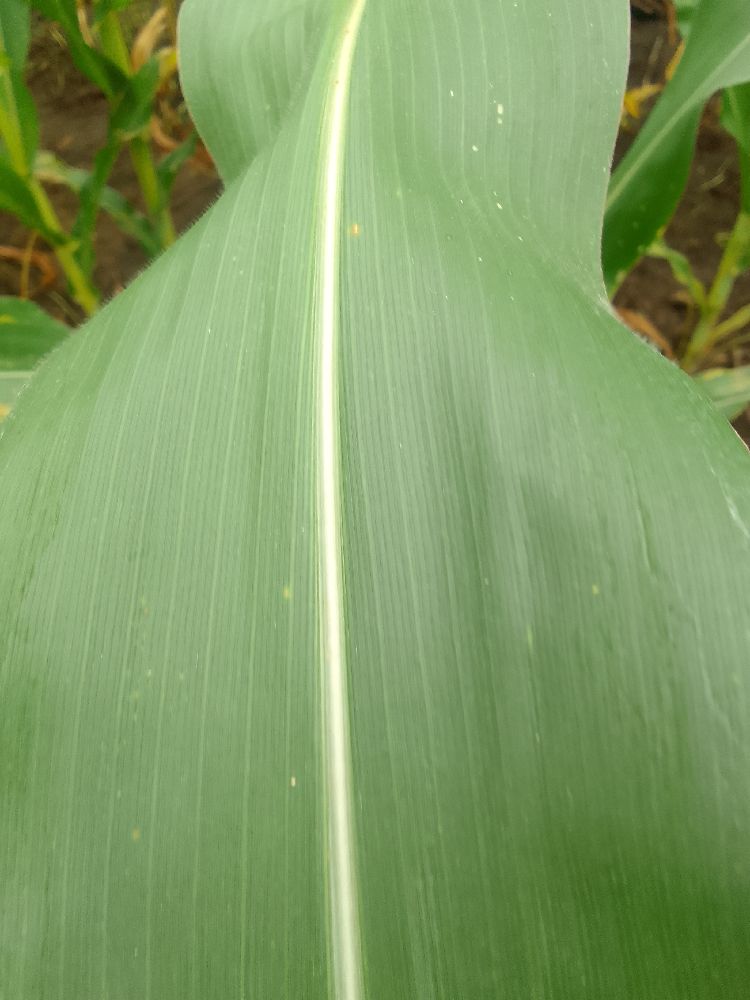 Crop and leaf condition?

maize, healthy
